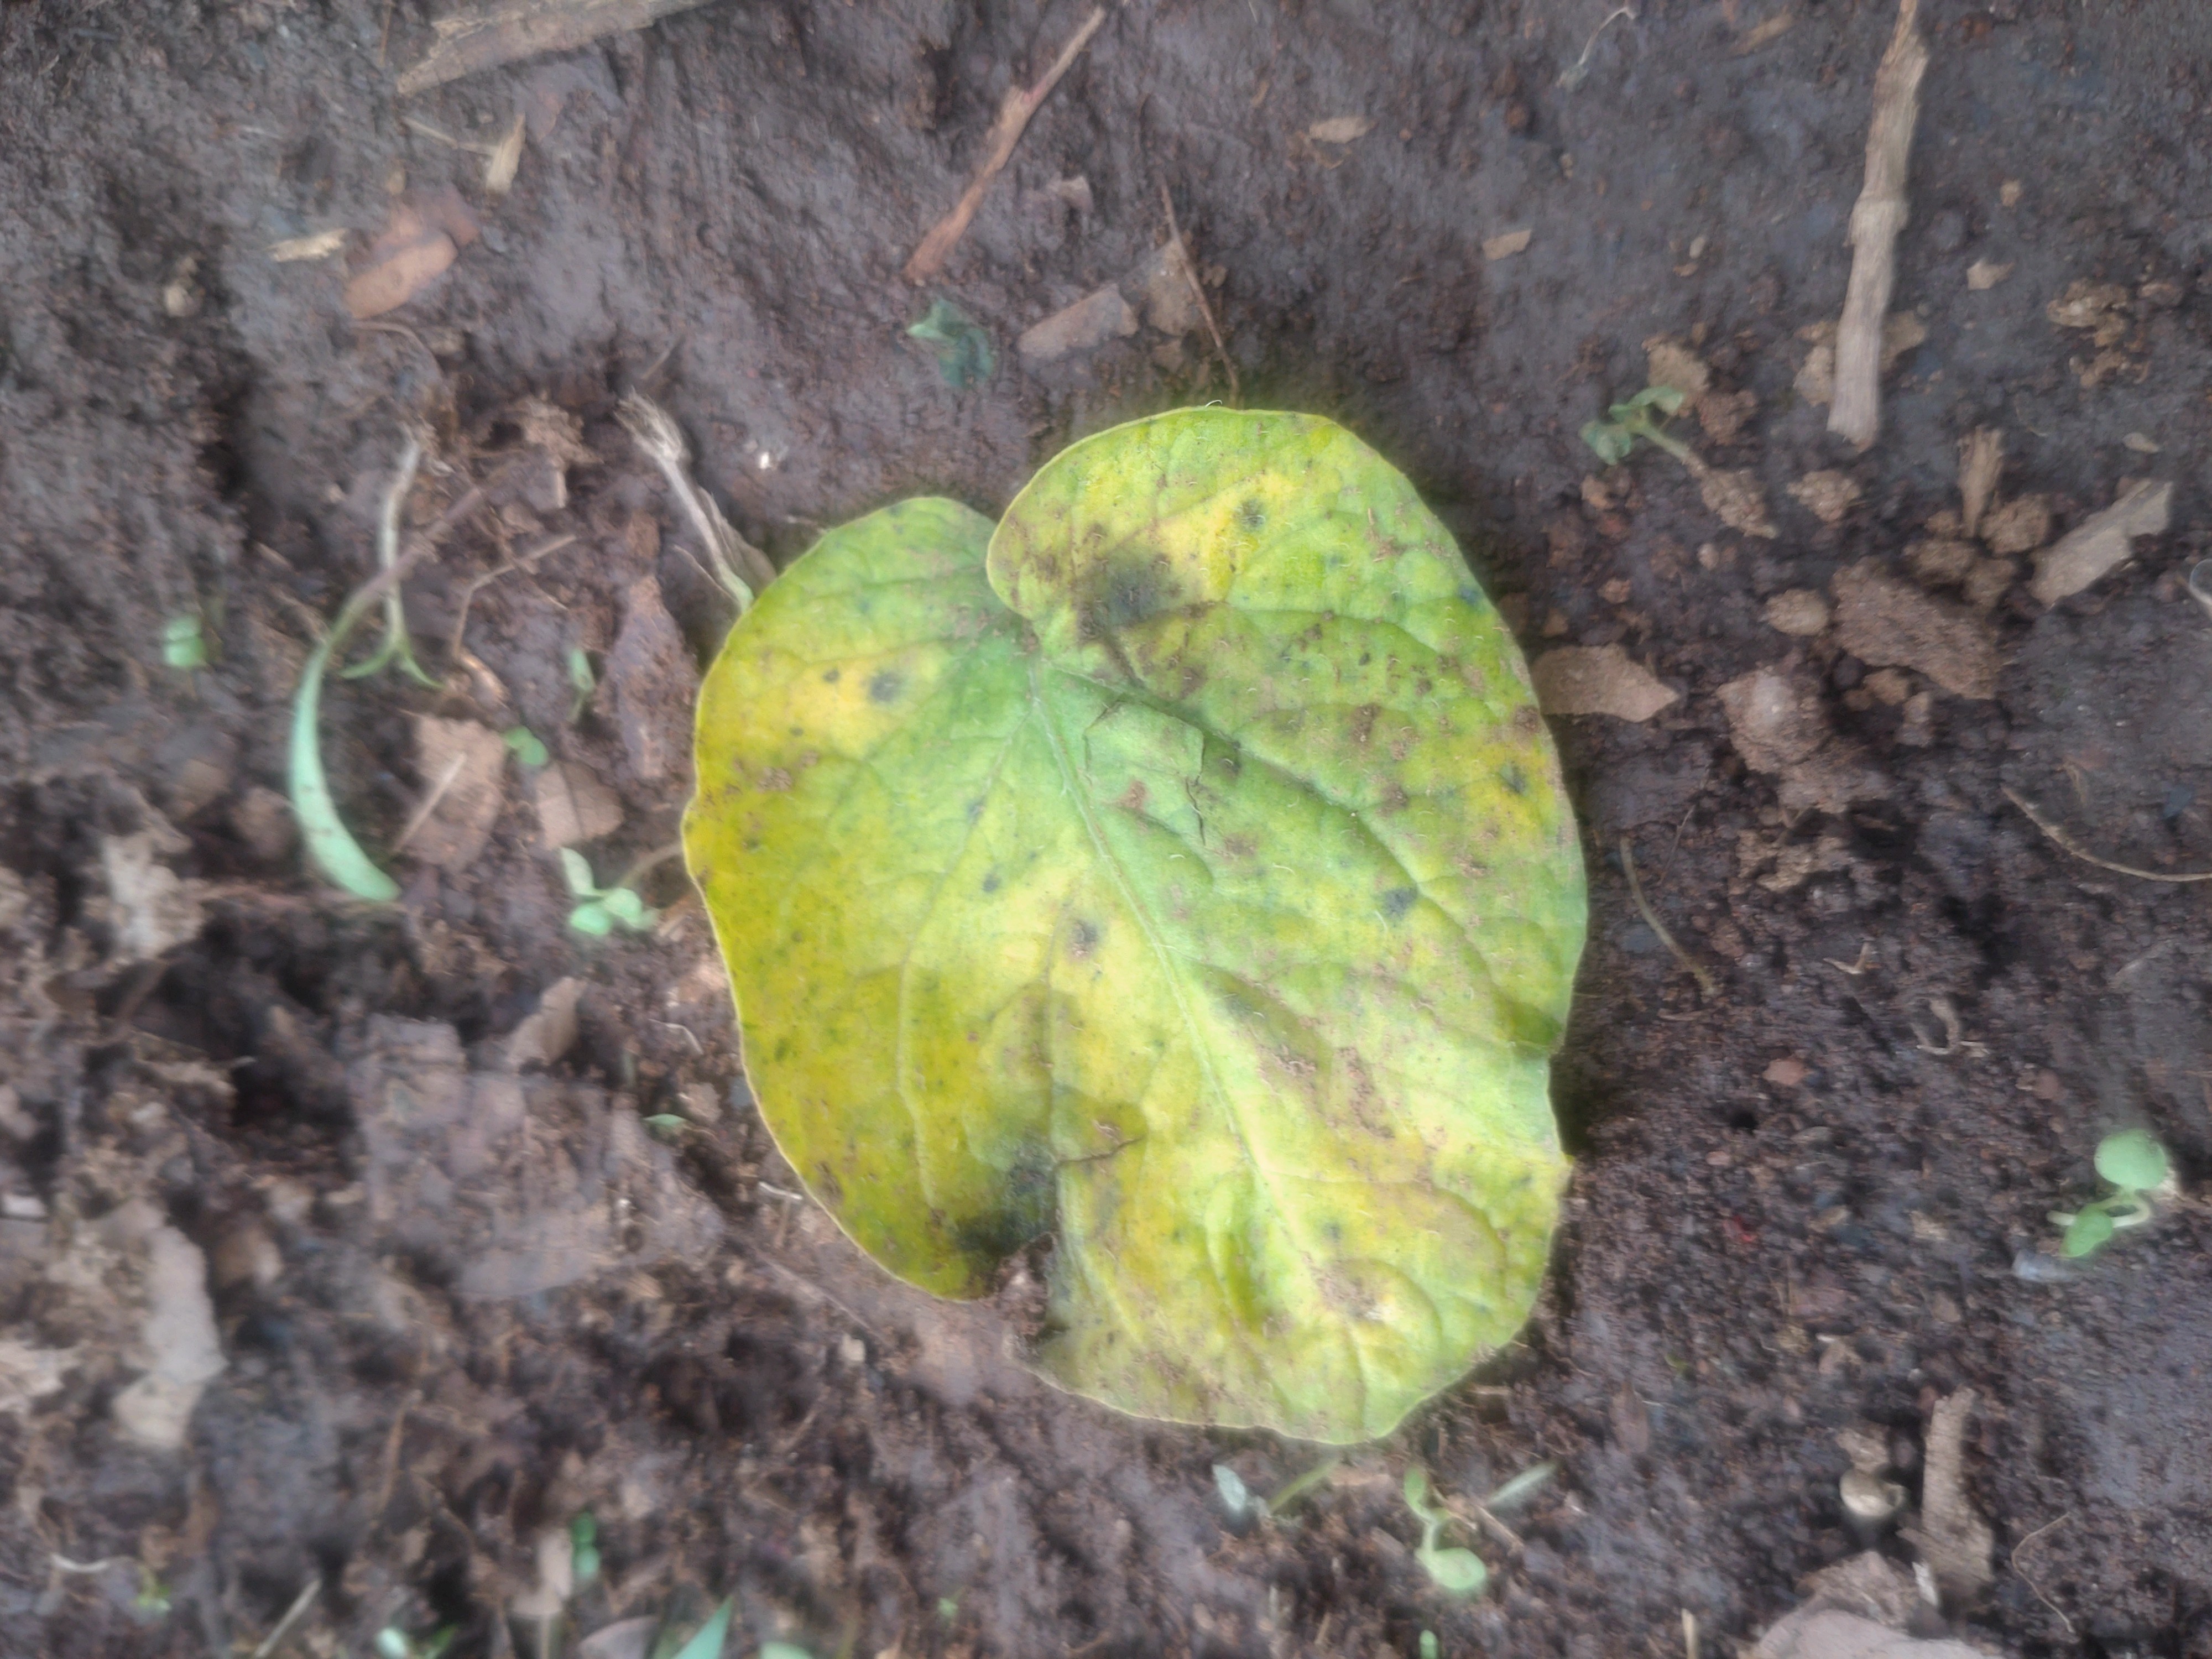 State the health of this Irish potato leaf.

late blight
